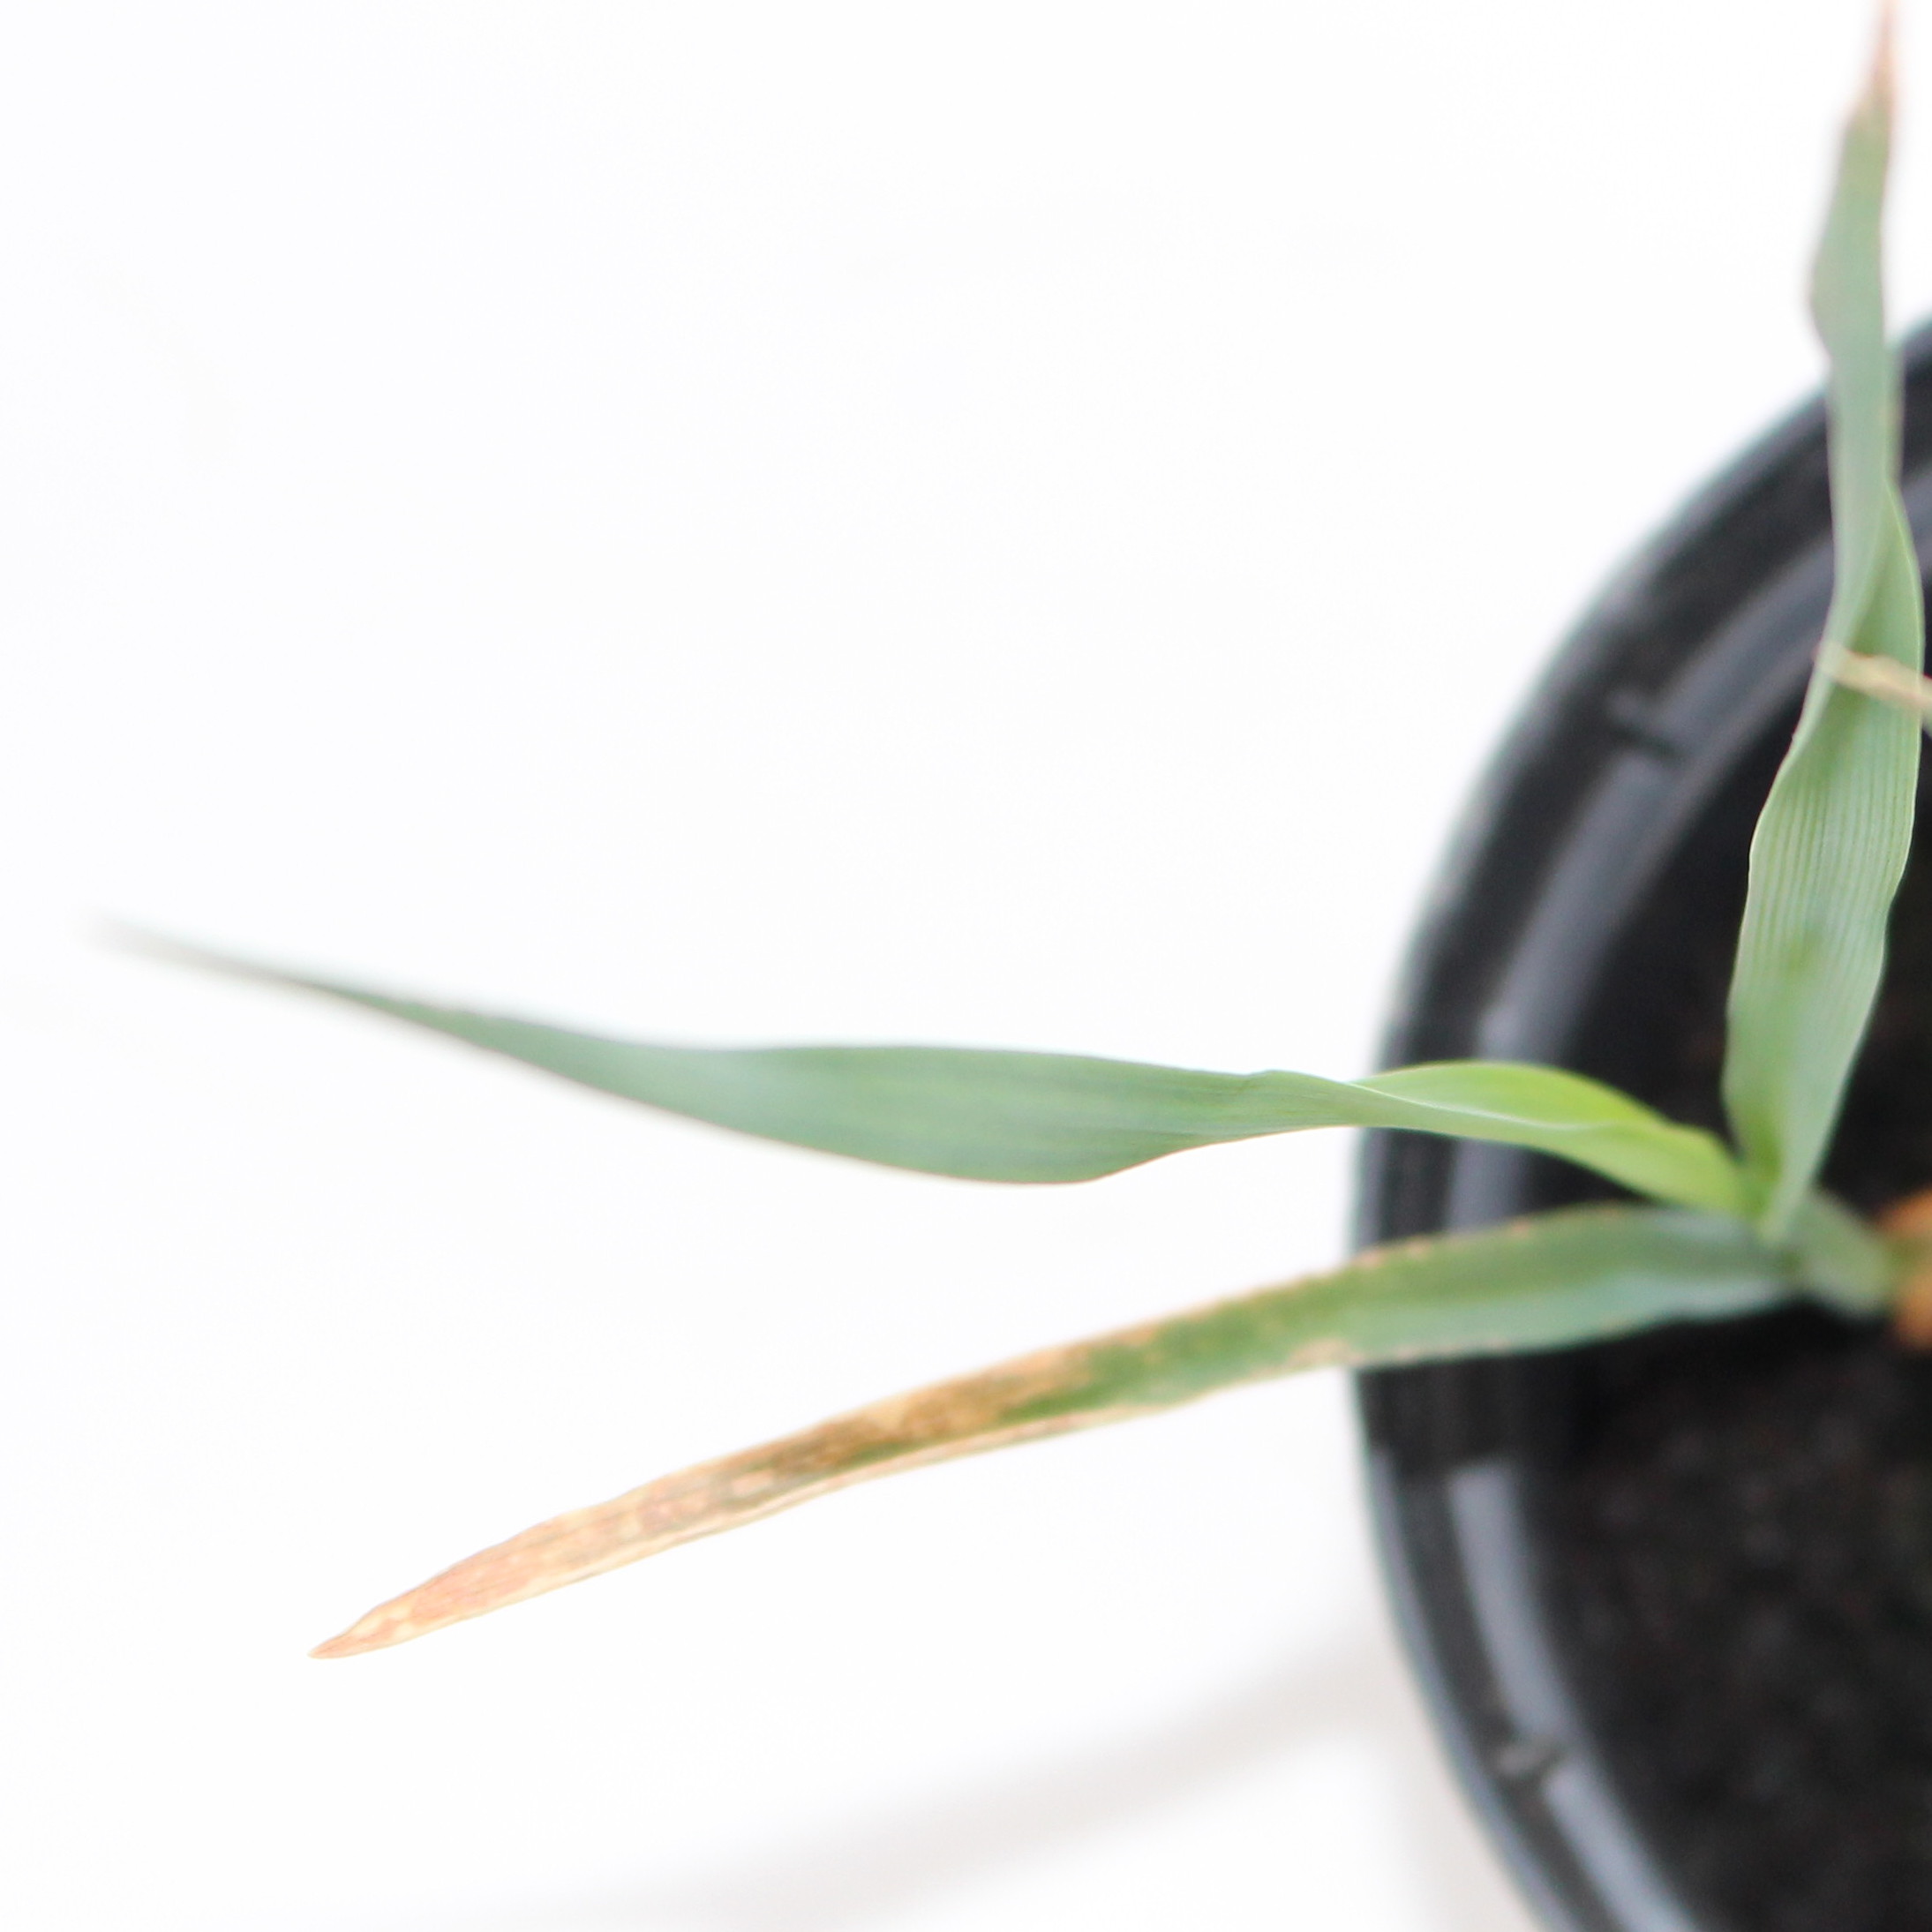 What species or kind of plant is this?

Avena sterilis
